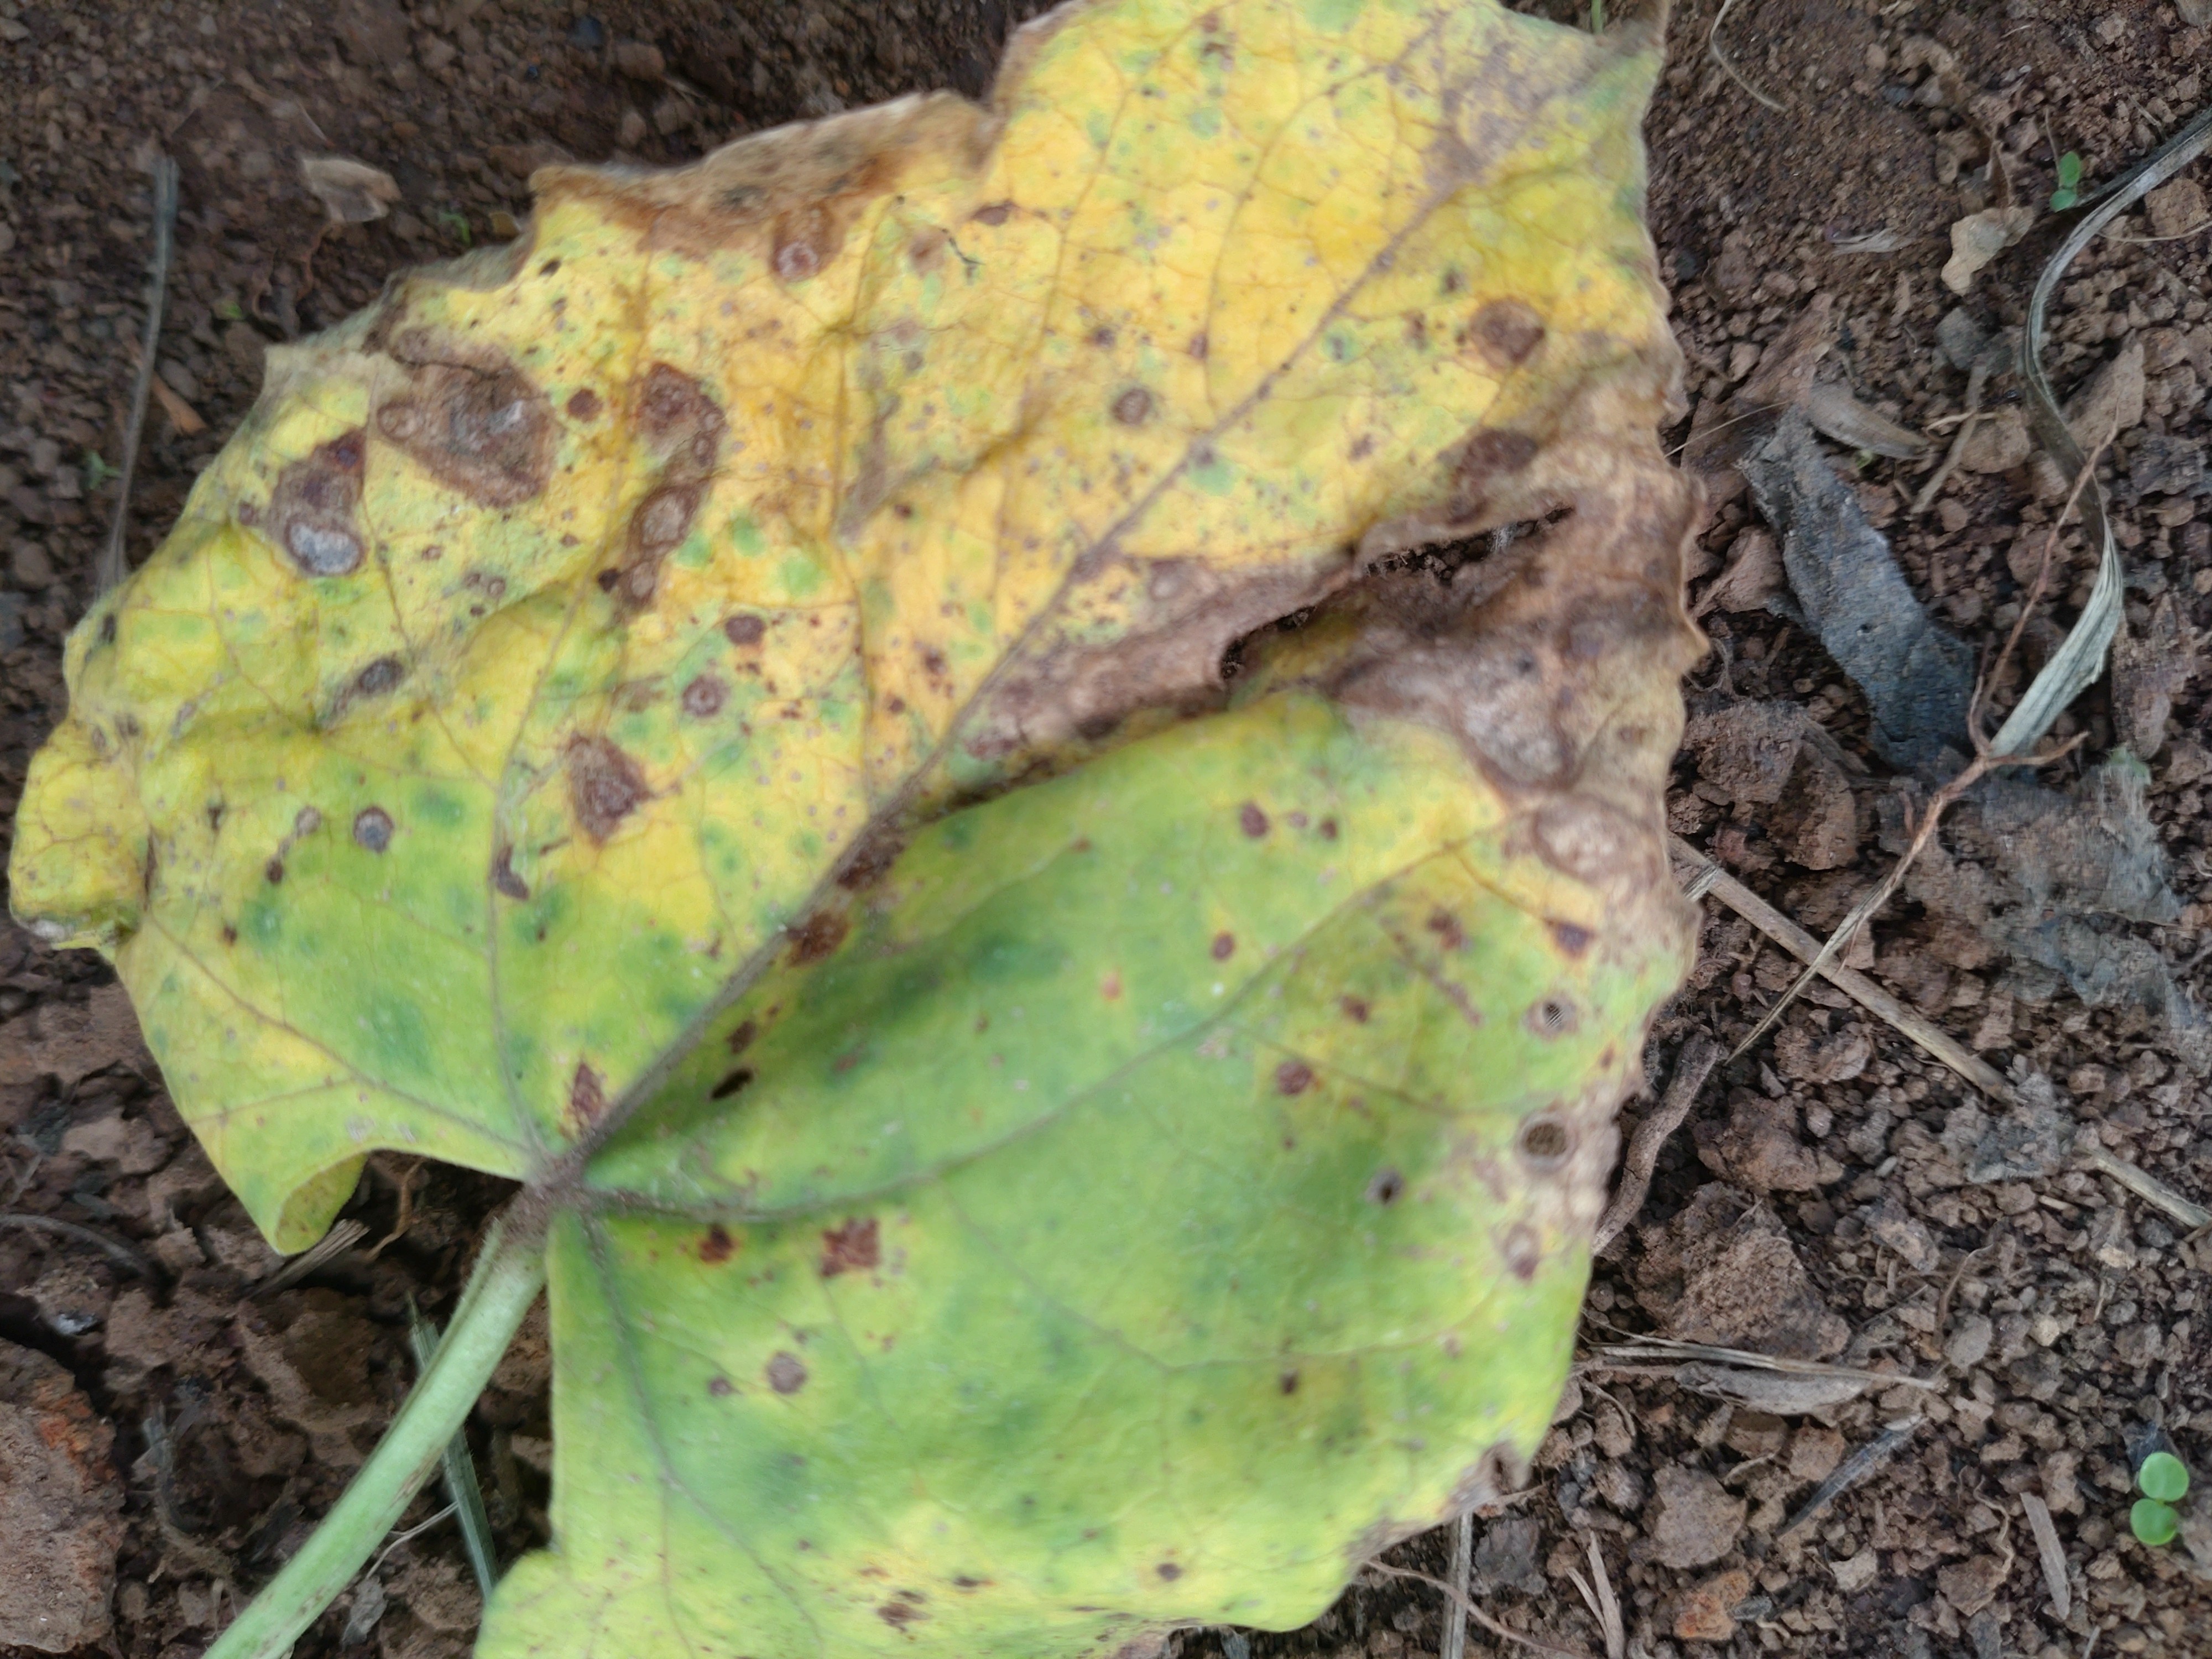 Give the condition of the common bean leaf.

rust
